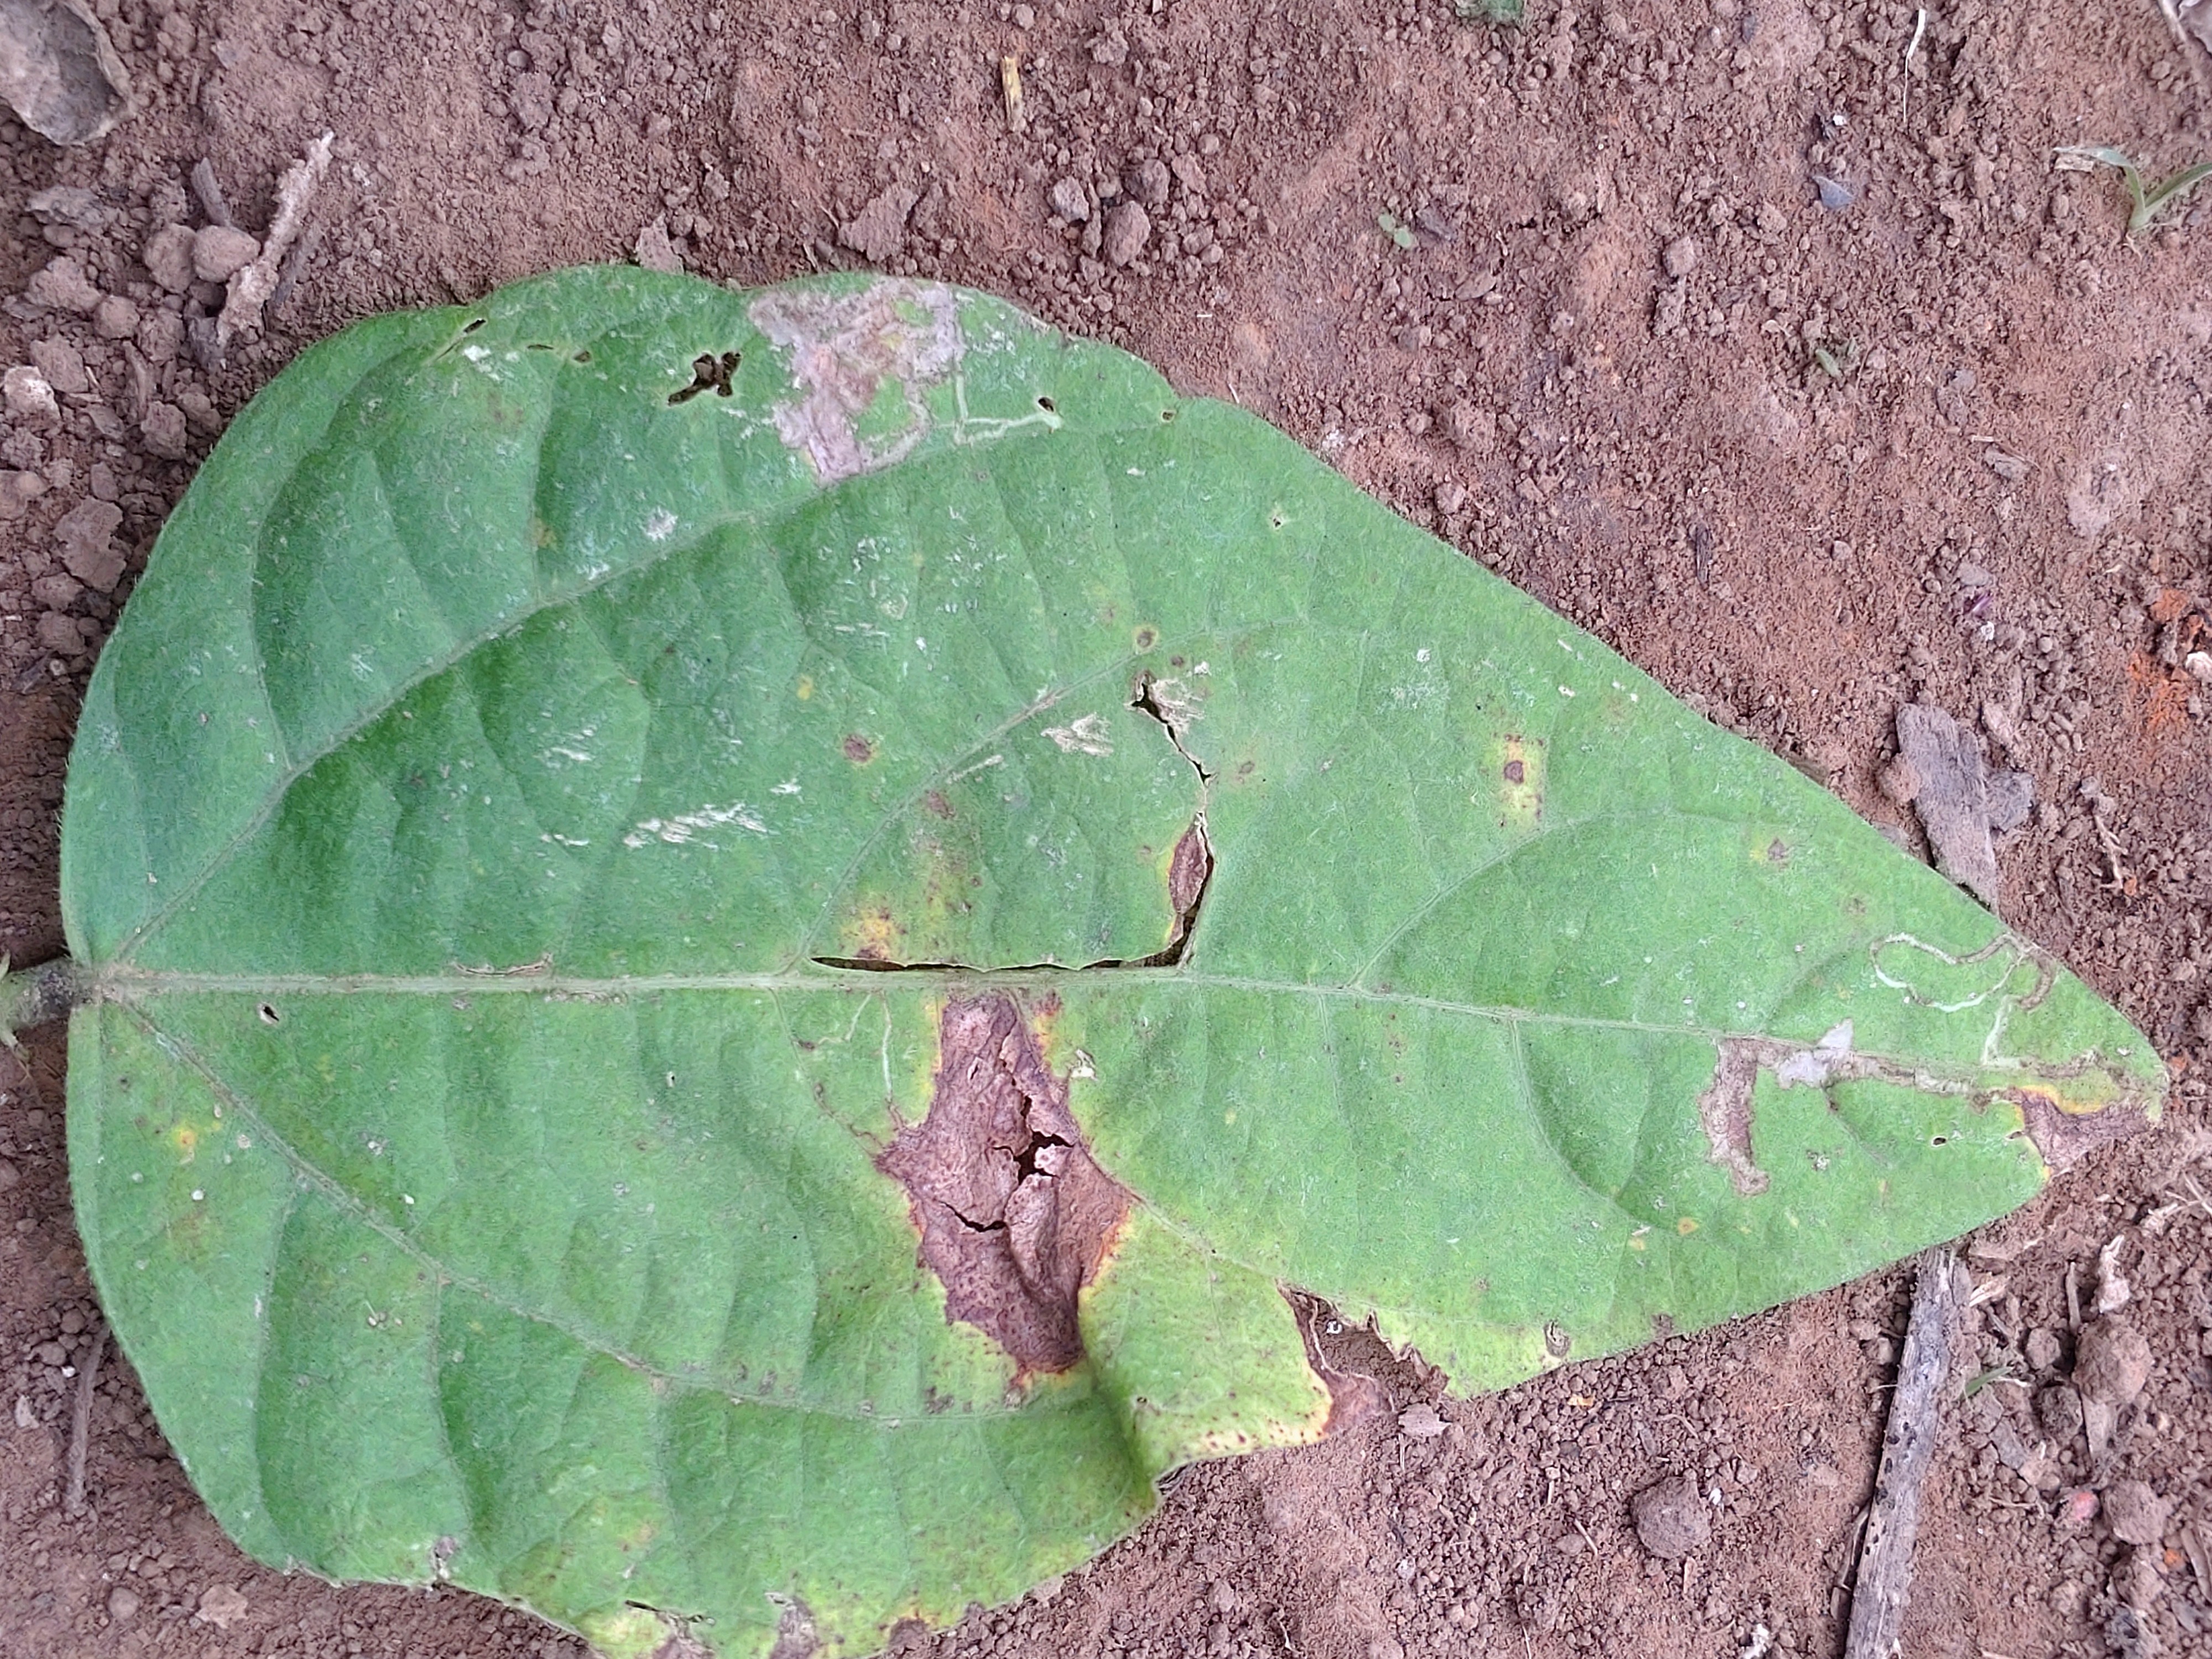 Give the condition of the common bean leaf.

anthracnose
